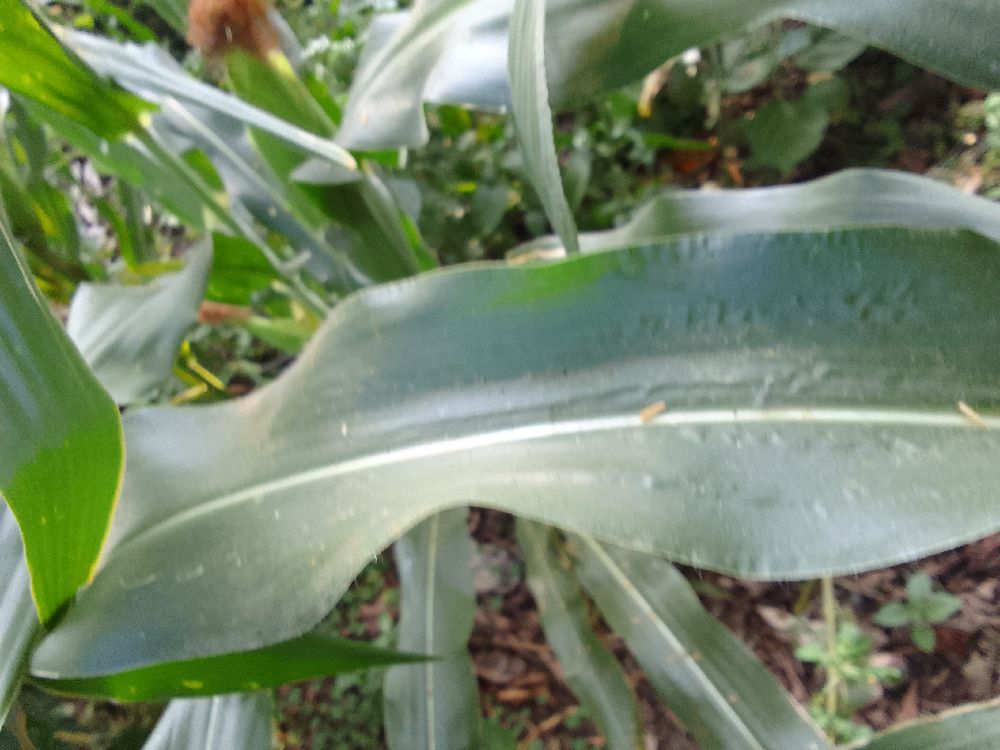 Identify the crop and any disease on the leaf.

maize, healthy
